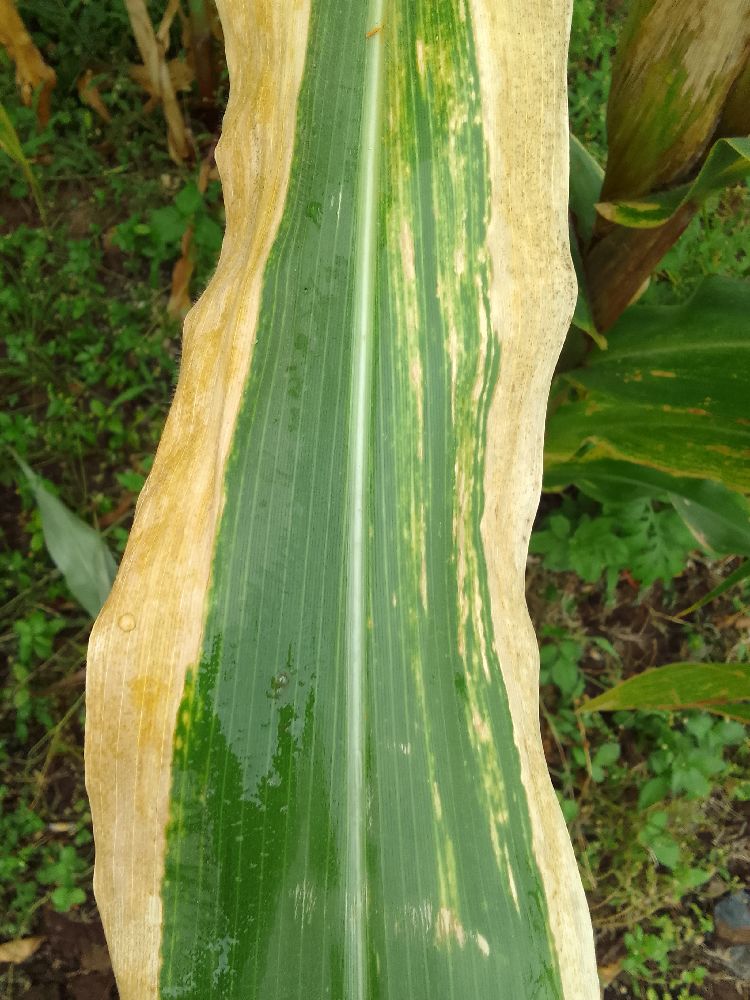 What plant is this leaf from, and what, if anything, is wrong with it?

maize, maize lethal necrosis
